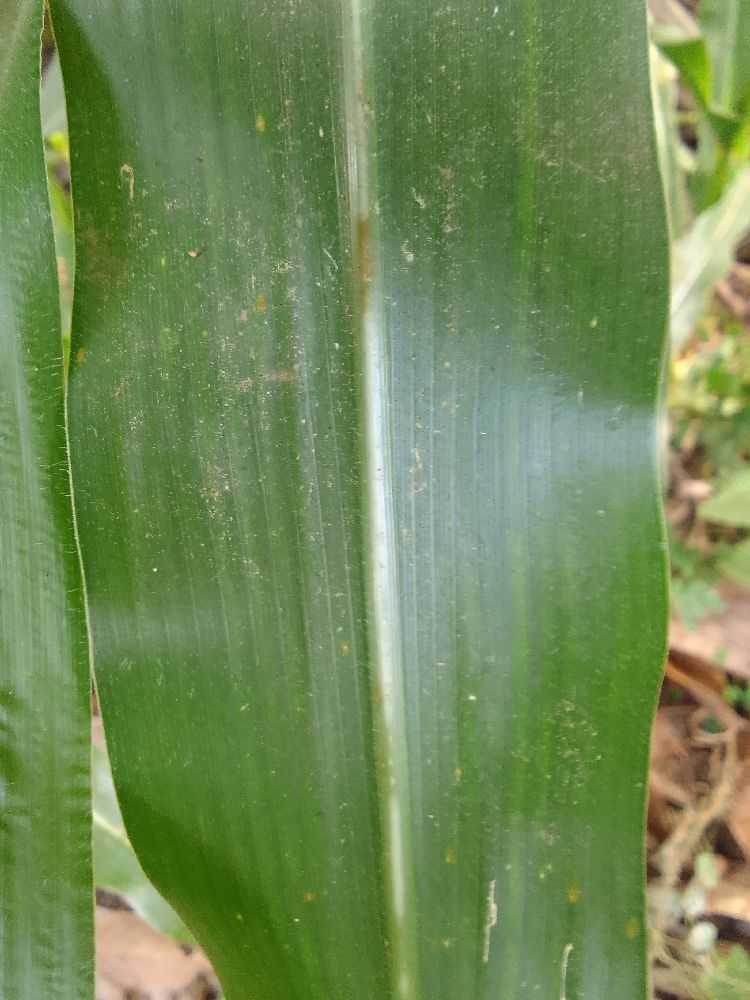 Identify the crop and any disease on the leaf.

maize, healthy
